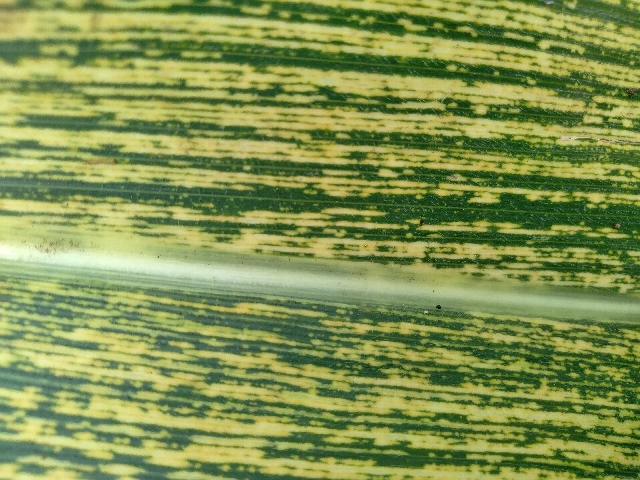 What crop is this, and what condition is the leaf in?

maize, maize streak virus
